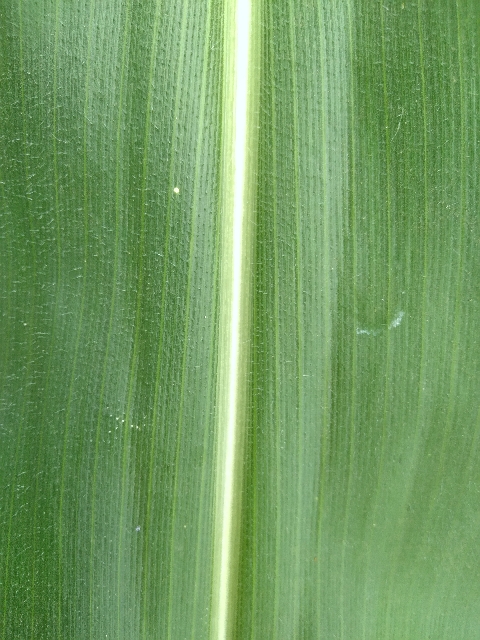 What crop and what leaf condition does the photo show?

maize, healthy
